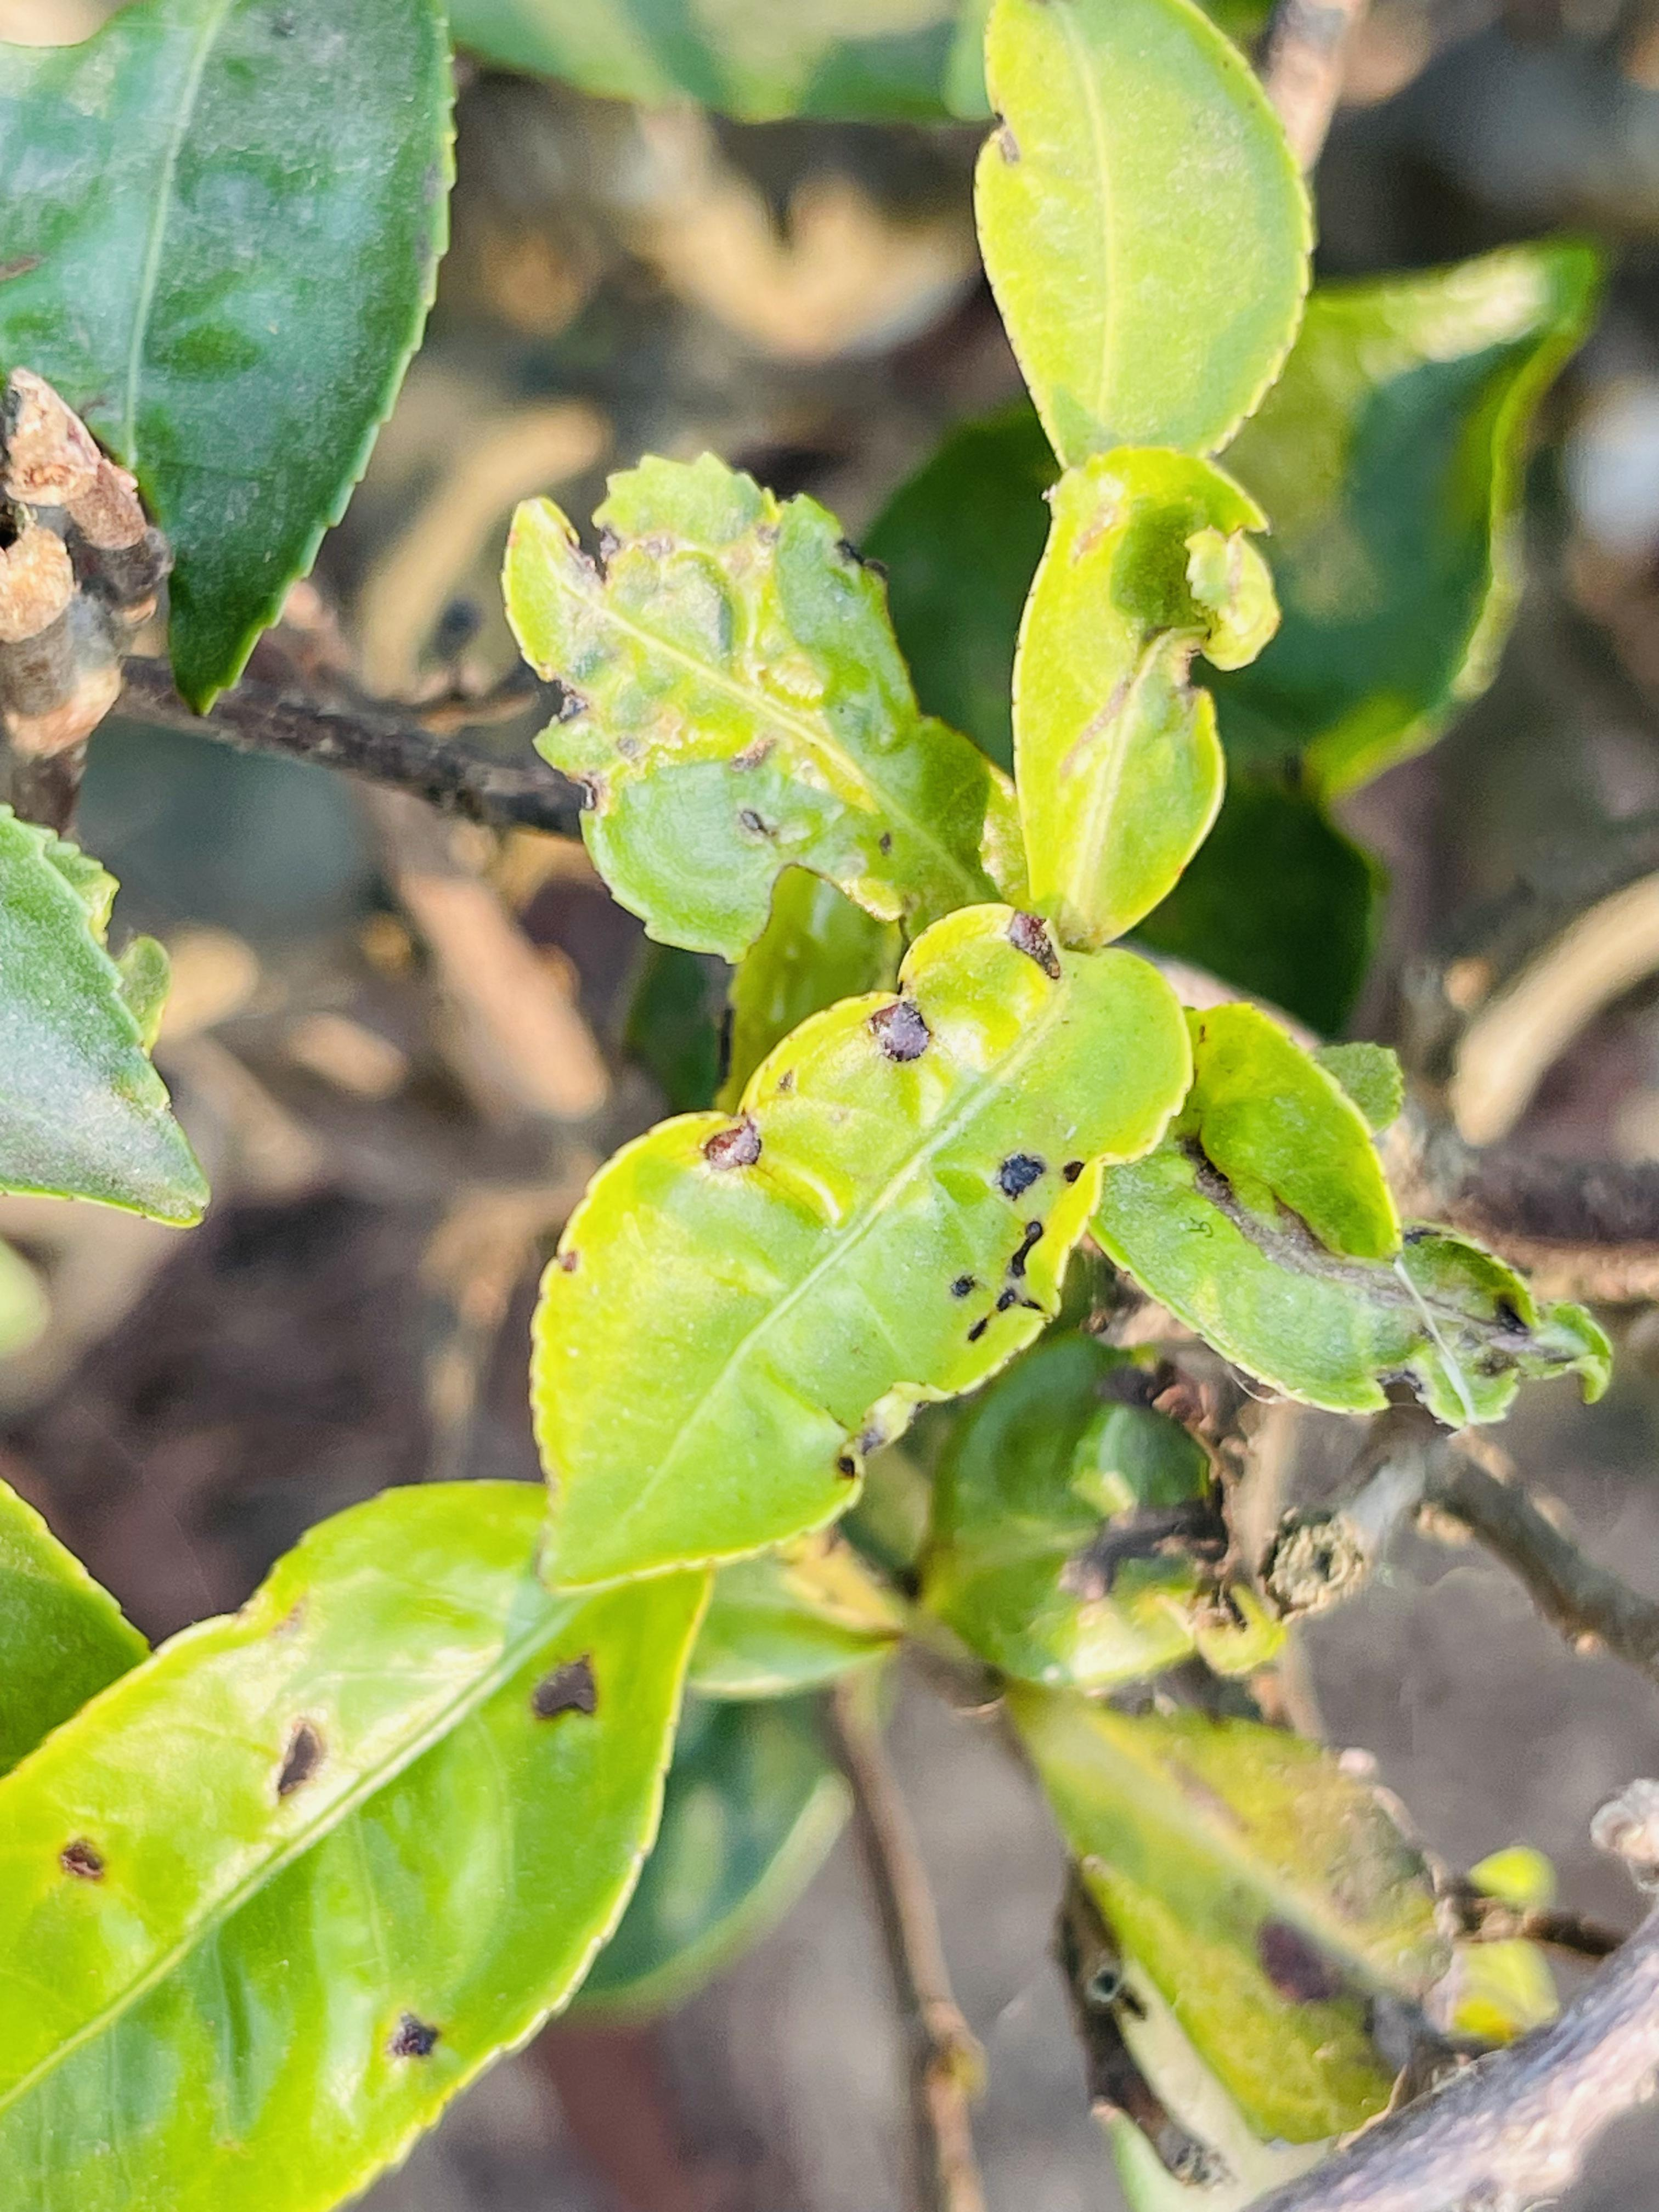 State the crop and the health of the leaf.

tea, helopeltis
